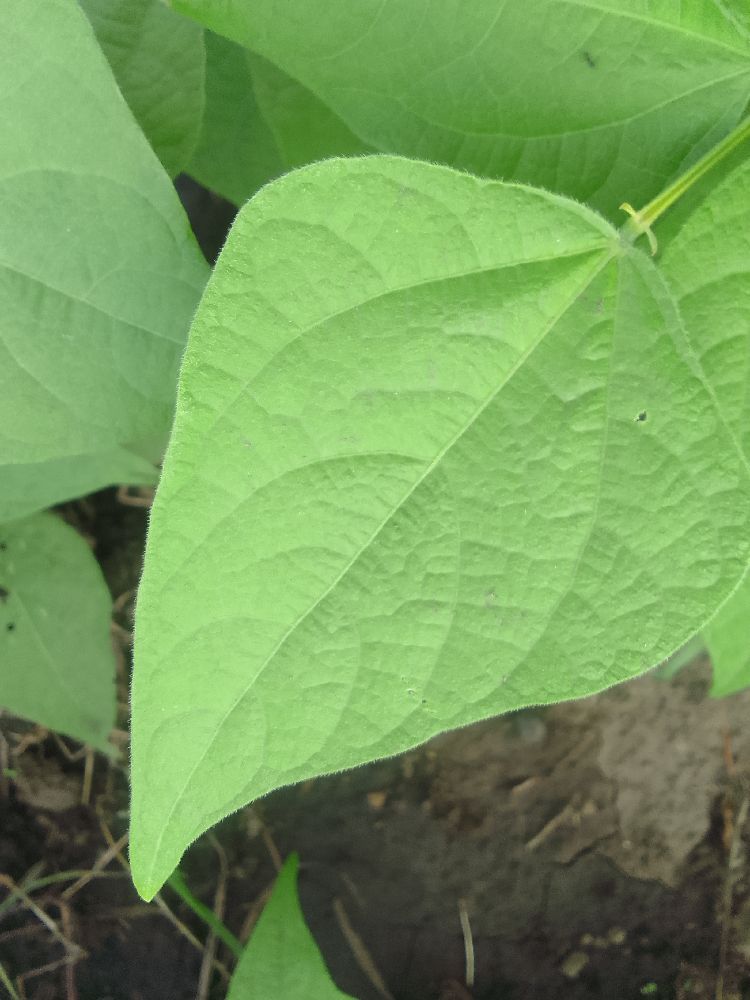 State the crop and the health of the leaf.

common bean, healthy
